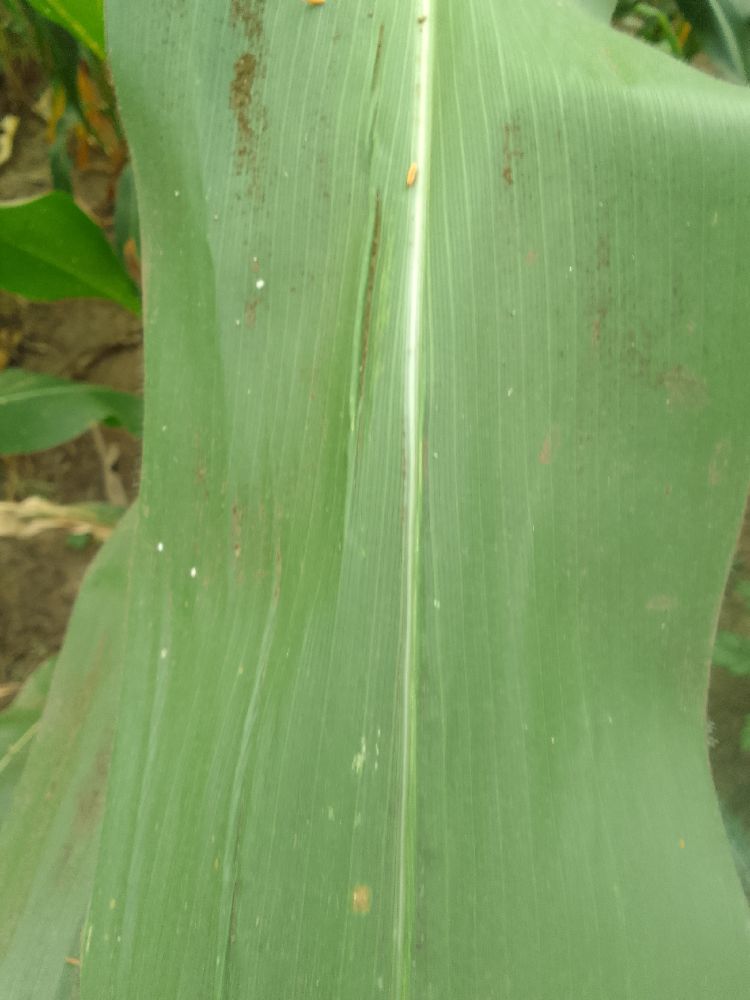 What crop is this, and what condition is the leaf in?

maize, healthy
